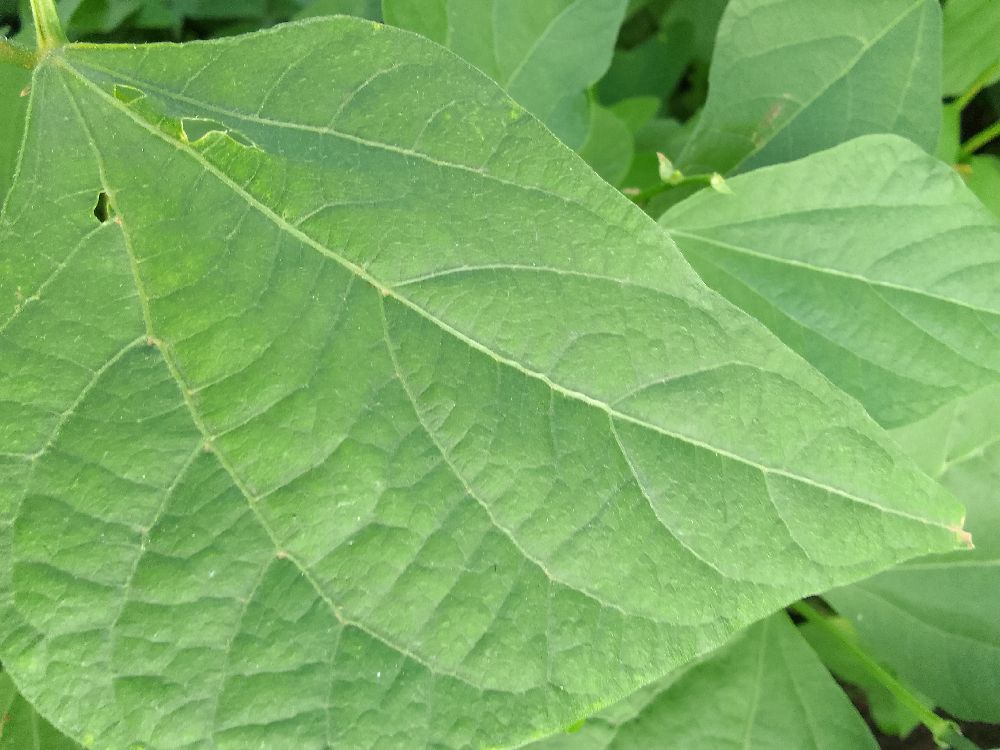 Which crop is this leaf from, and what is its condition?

common bean, healthy
